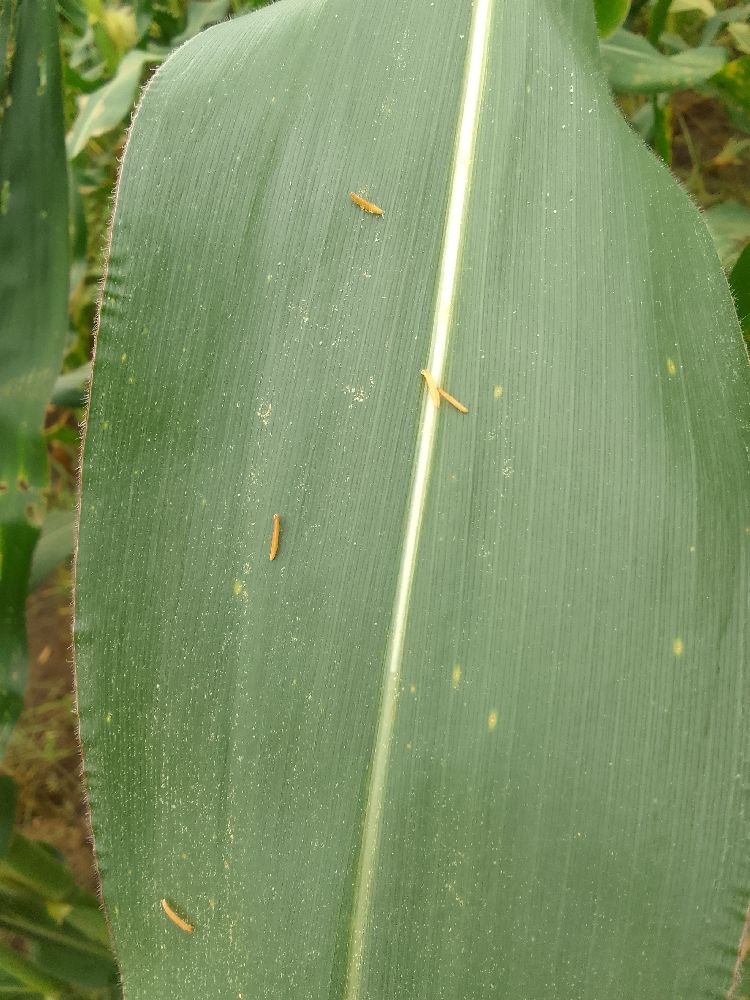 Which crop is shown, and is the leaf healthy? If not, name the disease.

maize, healthy
